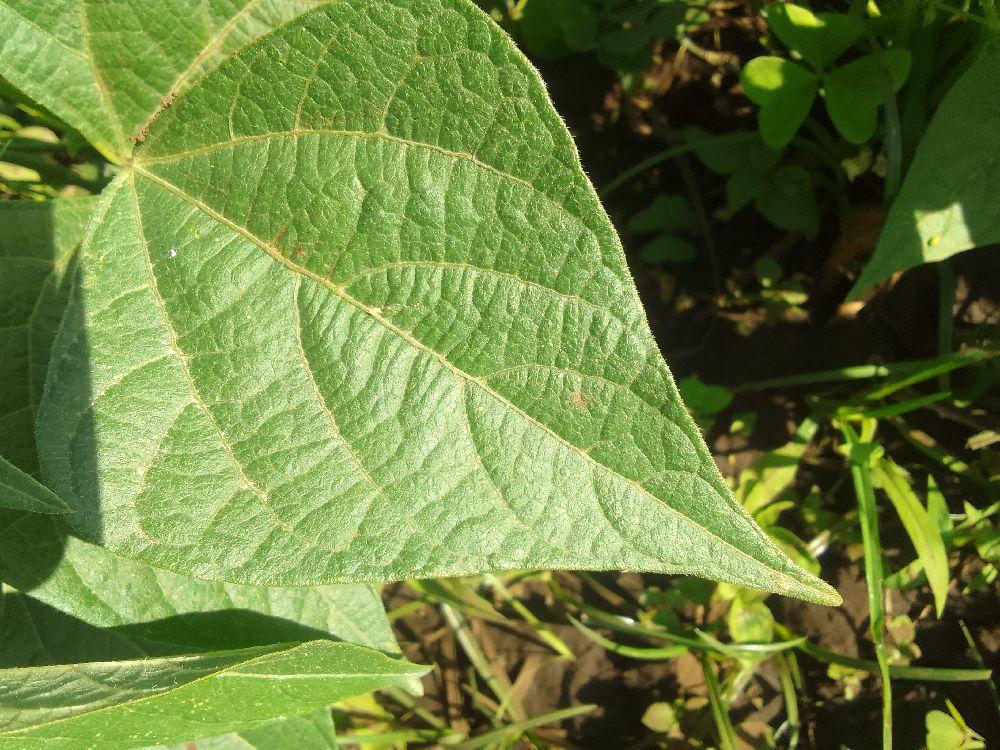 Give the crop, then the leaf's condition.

common bean, healthy
